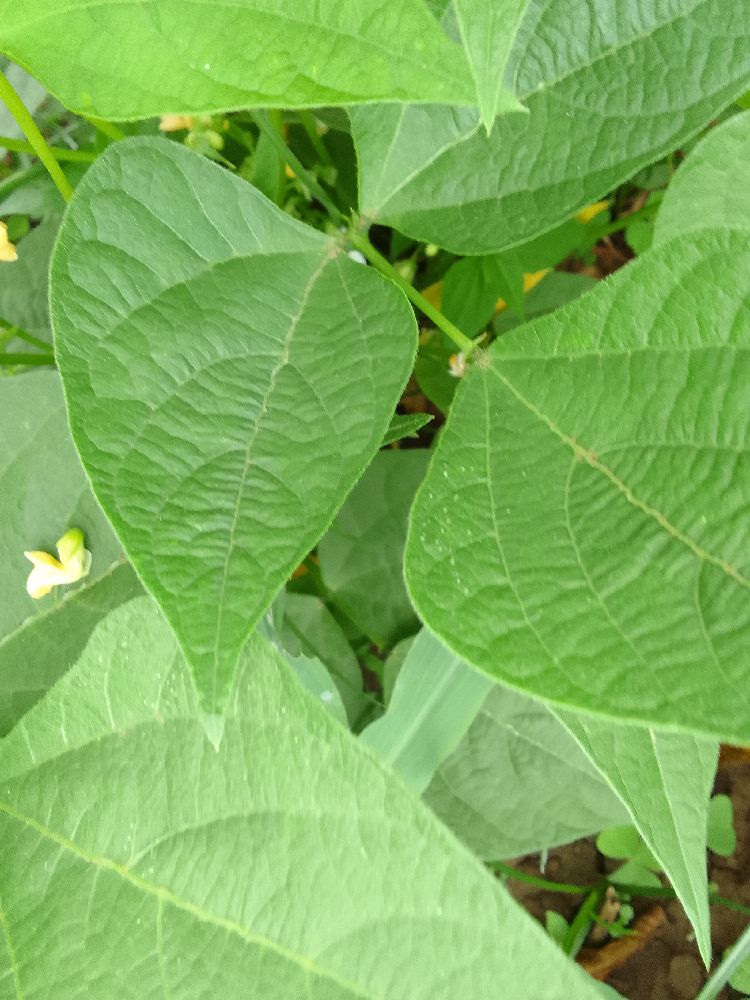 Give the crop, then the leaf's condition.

common bean, healthy
